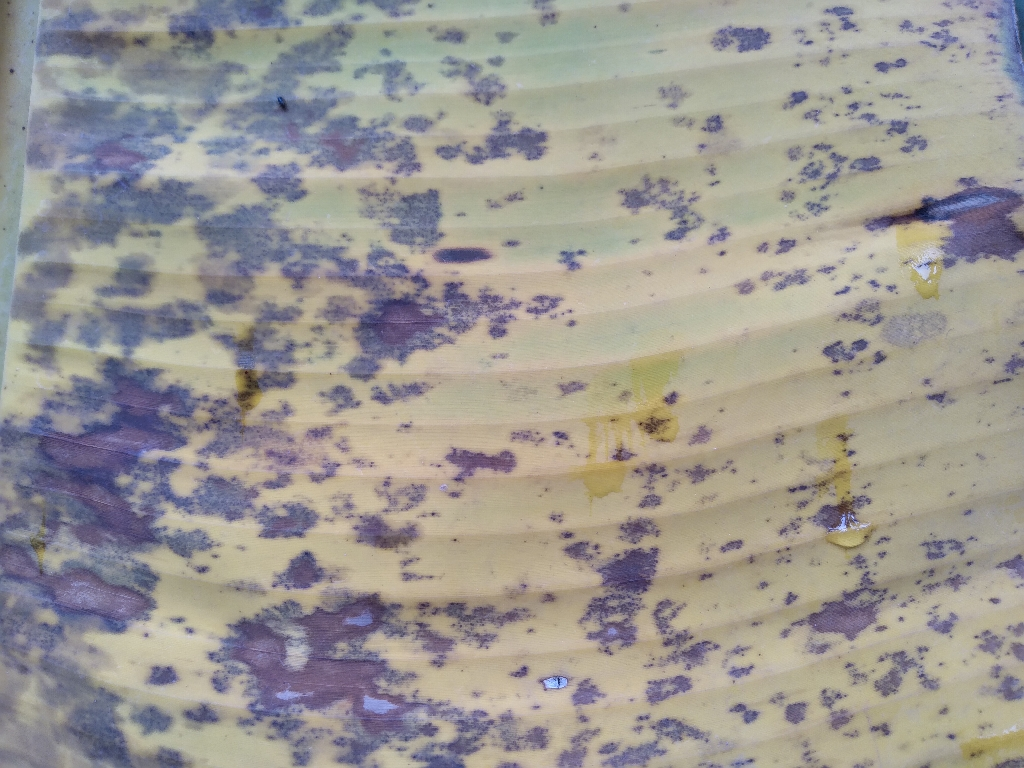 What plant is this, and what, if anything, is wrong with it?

banana, black sigatoka
